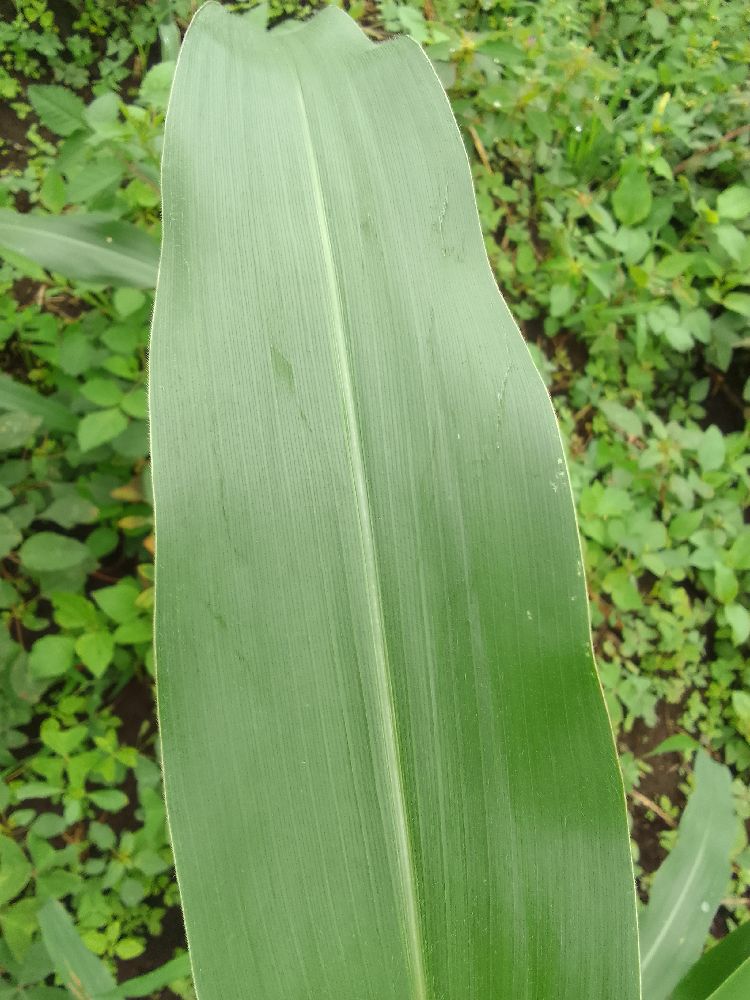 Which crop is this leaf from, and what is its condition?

maize, healthy
